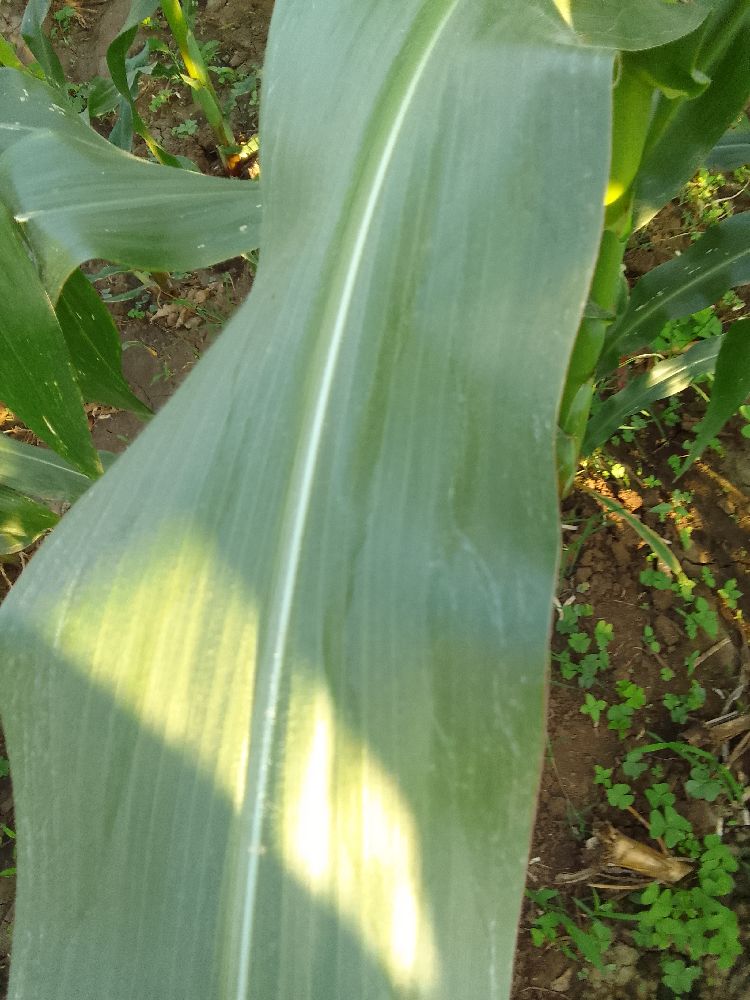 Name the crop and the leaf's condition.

maize, healthy
